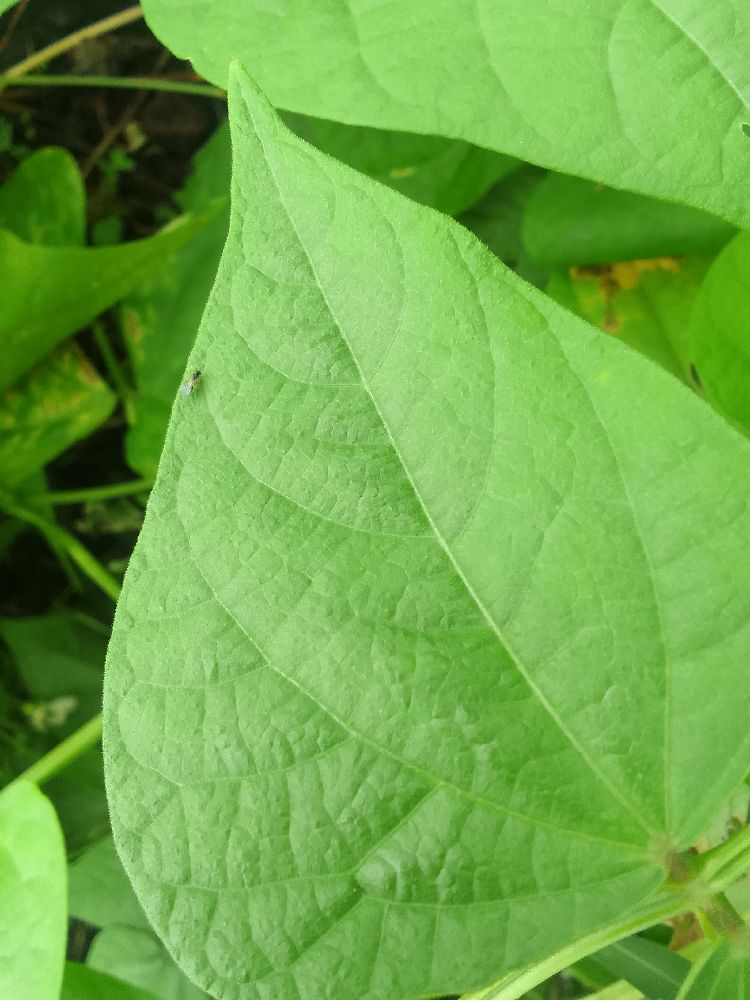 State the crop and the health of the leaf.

common bean, healthy
